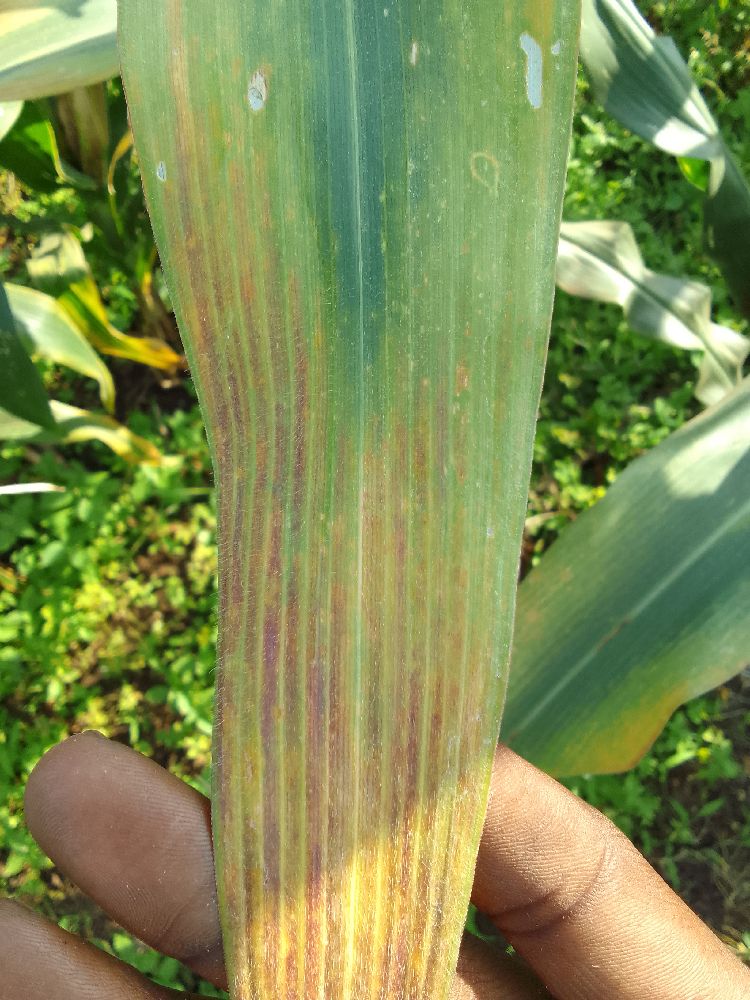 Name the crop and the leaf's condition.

maize, maize lethal necrosis
